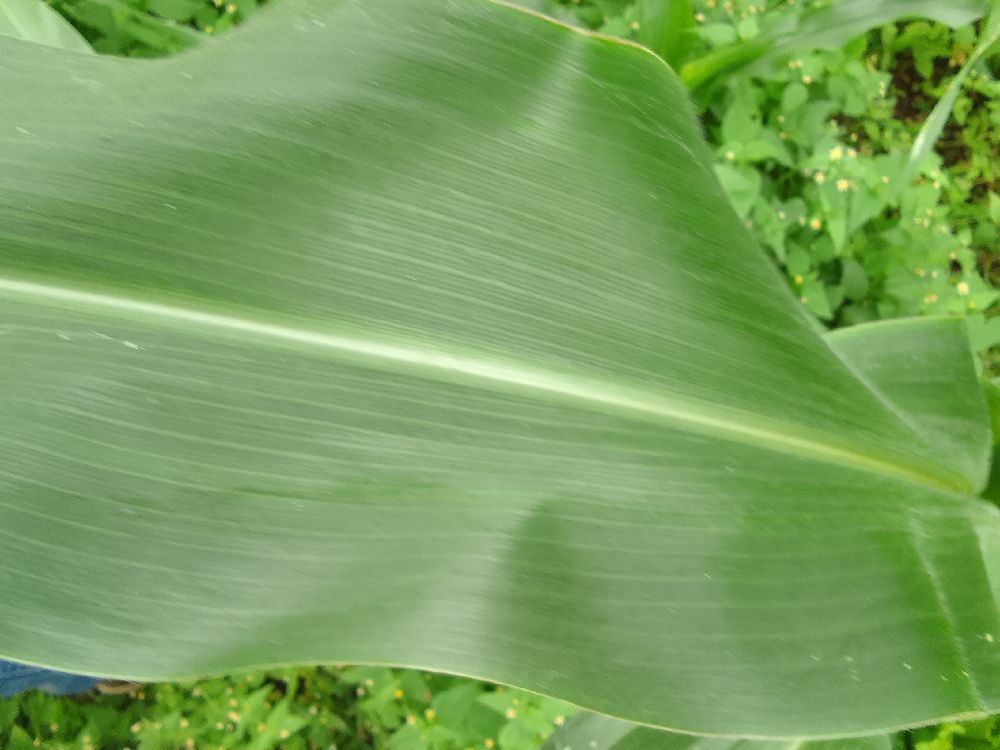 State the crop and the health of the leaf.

maize, healthy
